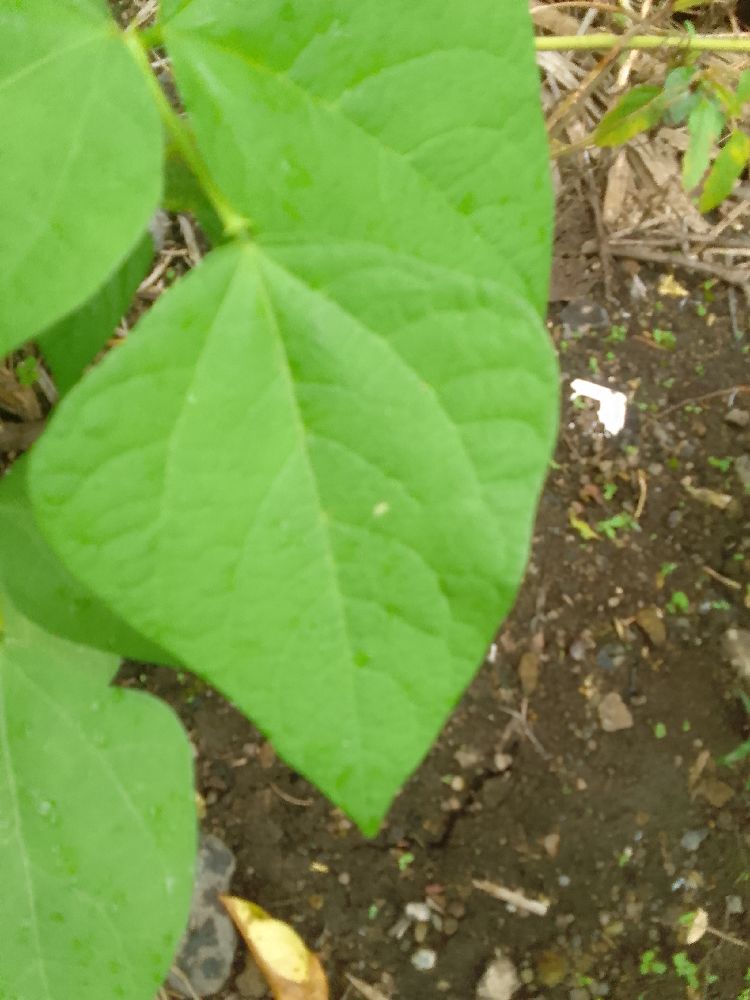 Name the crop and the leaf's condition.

common bean, healthy
